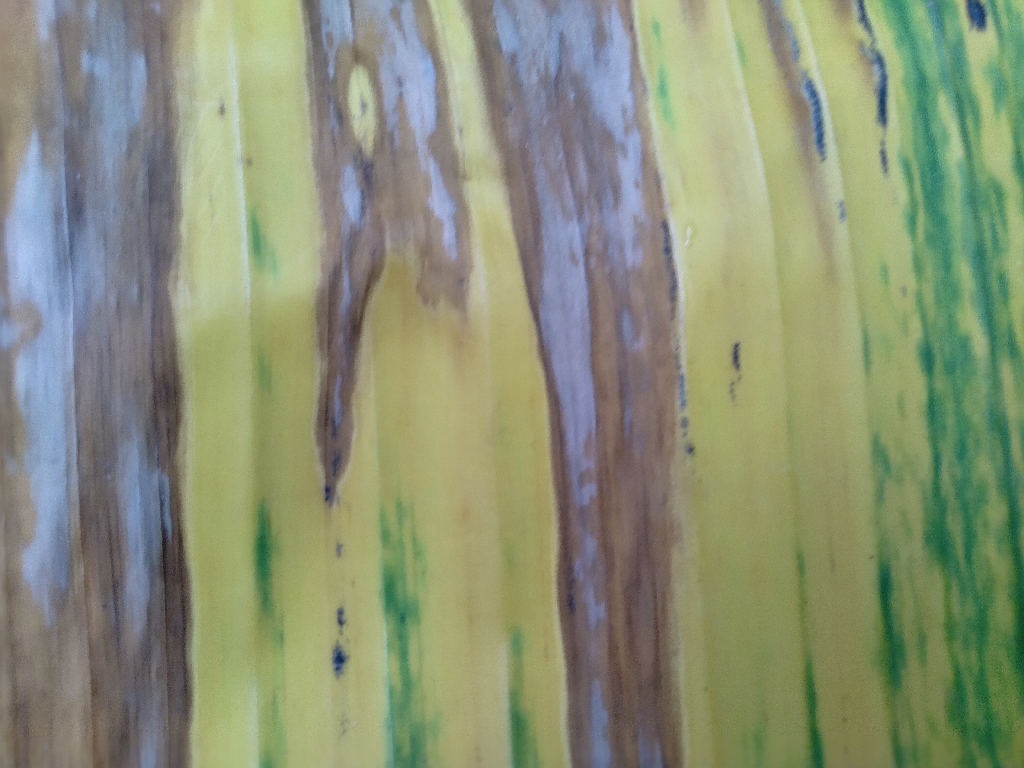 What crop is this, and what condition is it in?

banana, fusarium wilt race 1
